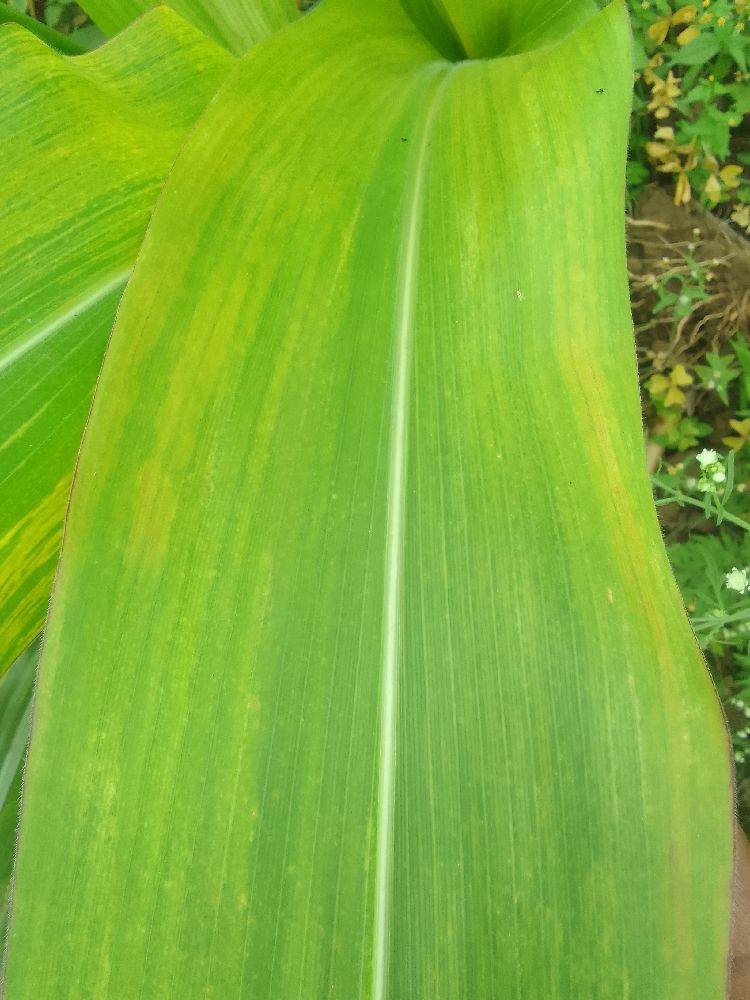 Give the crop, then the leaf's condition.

maize, maize lethal necrosis
